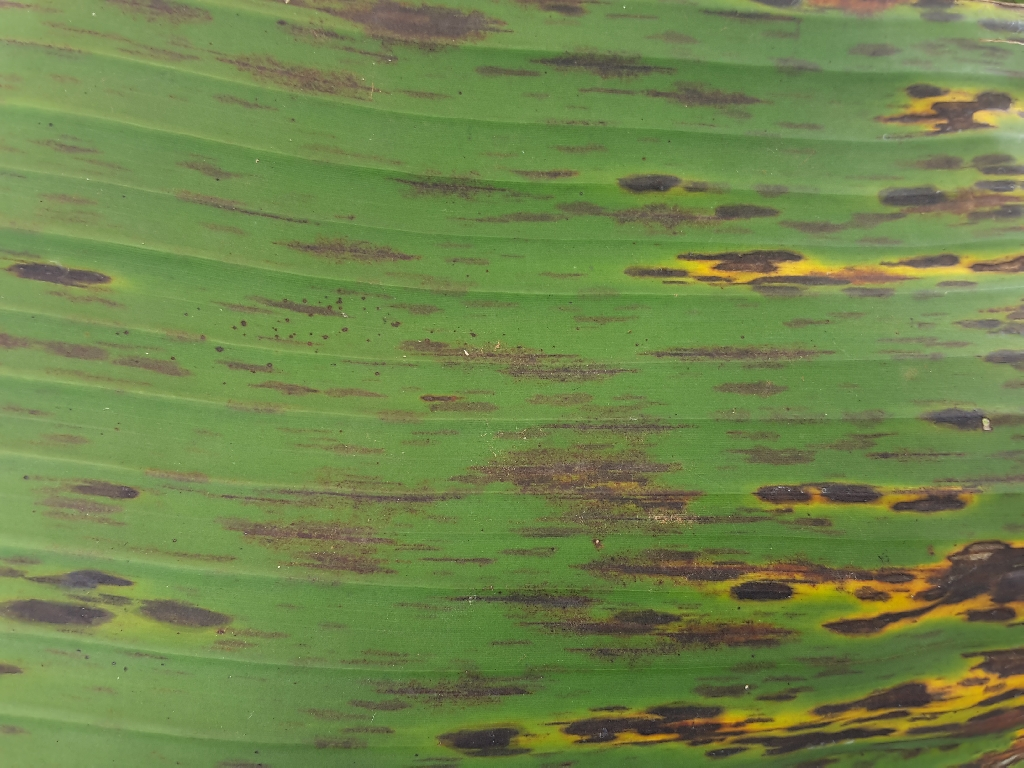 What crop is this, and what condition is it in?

banana, black sigatoka
